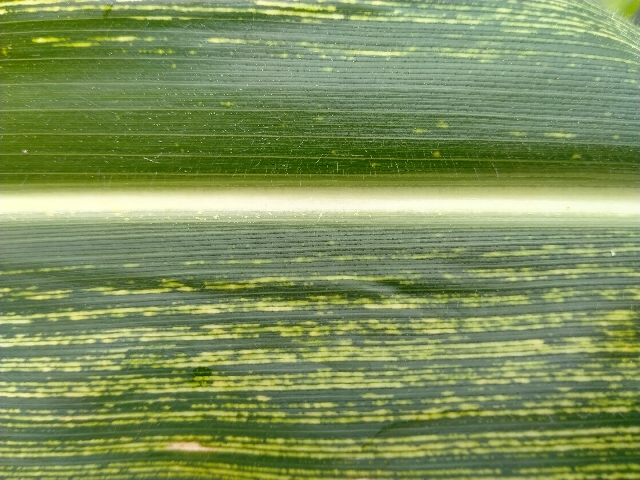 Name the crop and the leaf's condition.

maize, maize streak virus
